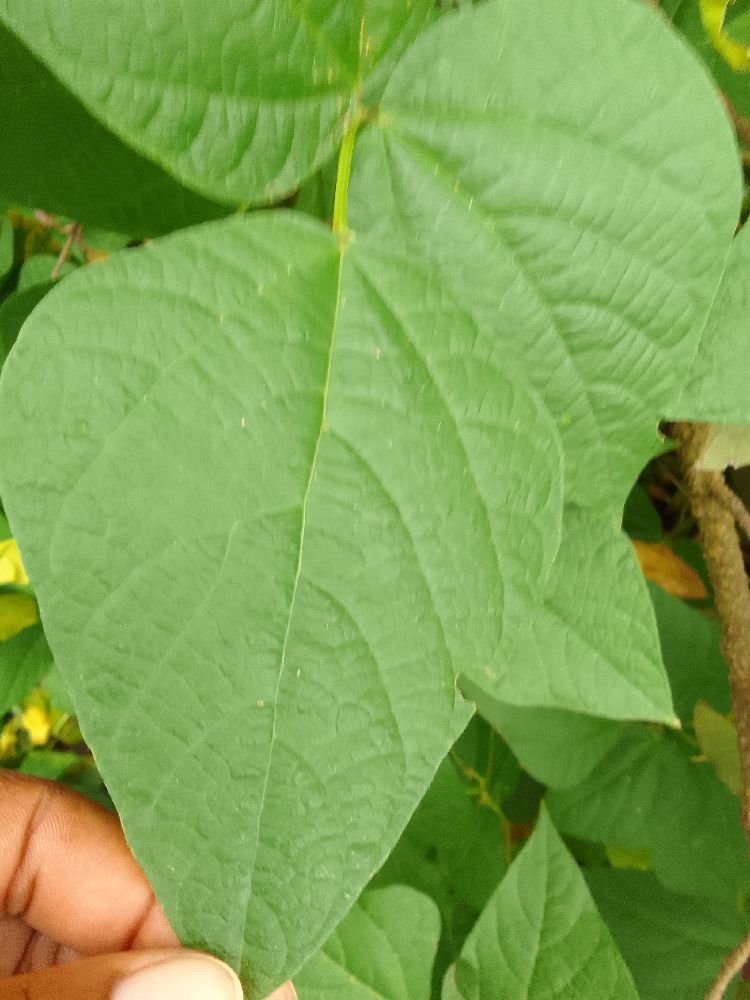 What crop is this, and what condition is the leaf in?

common bean, healthy
